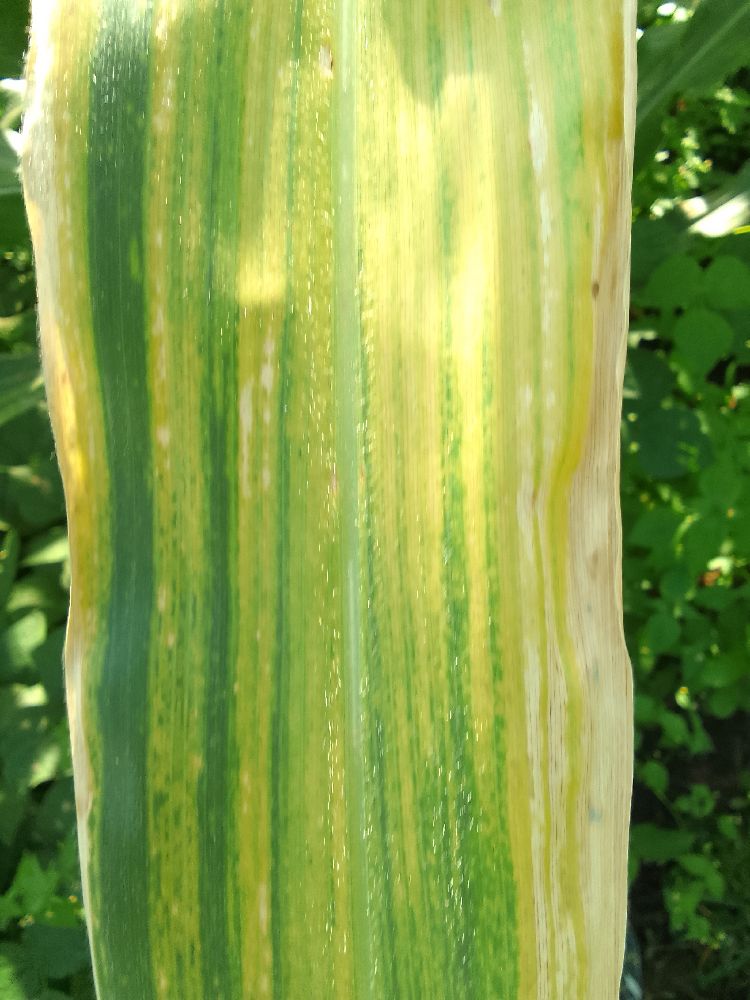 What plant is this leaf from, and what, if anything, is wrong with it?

maize, maize lethal necrosis
